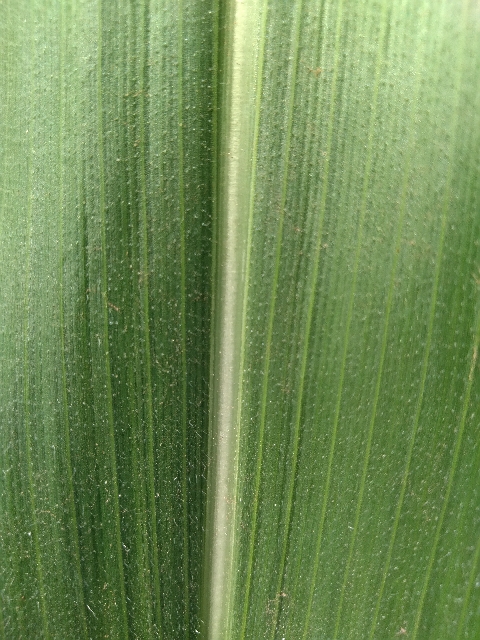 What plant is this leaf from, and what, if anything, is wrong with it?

maize, healthy
